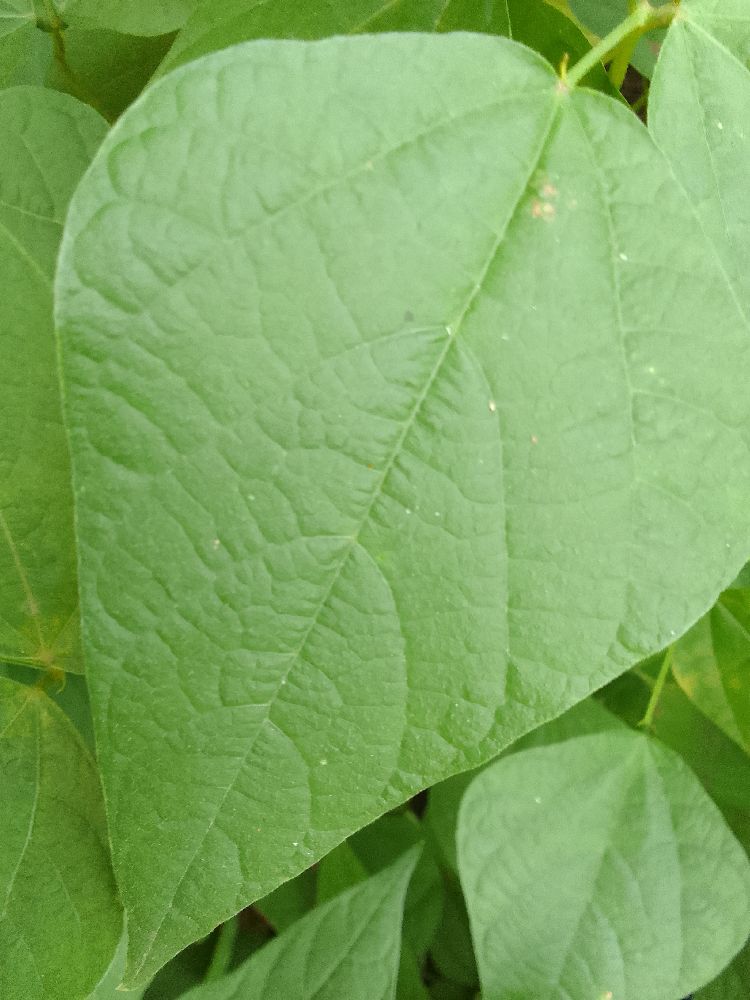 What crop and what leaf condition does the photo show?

common bean, healthy
